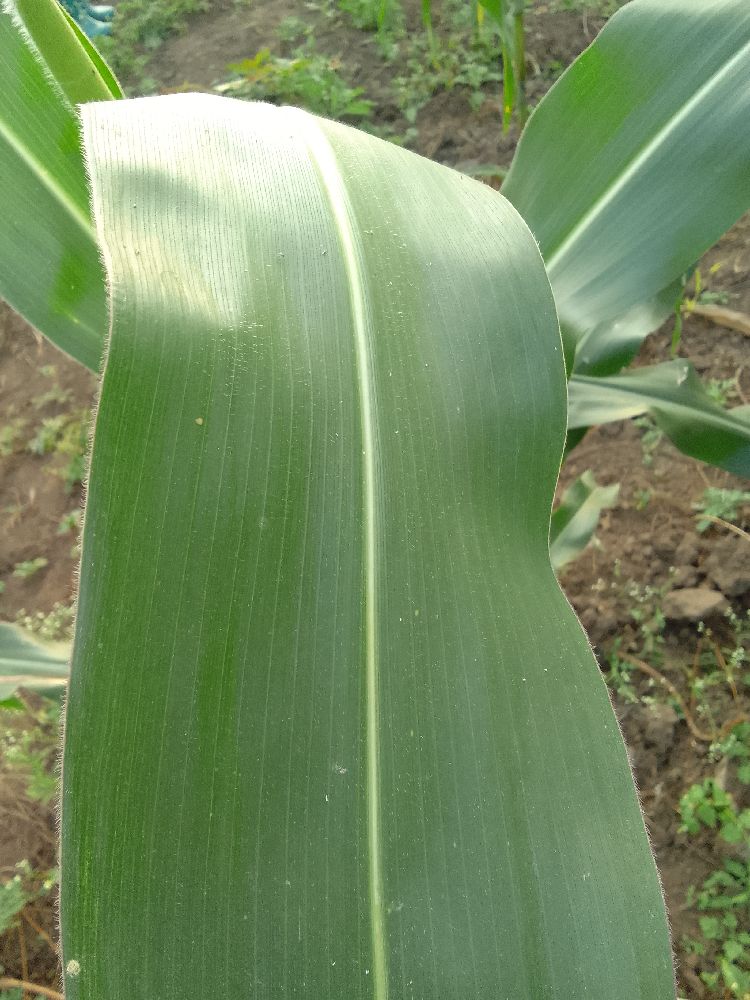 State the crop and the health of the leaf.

maize, healthy
